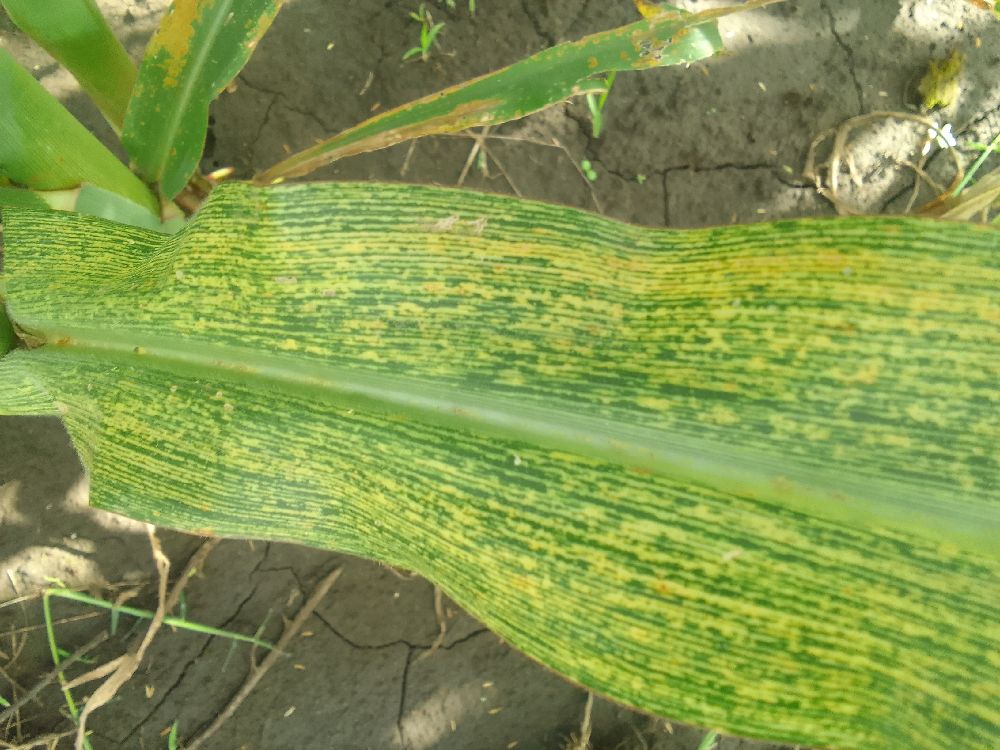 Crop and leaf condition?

maize, maize streak virus
